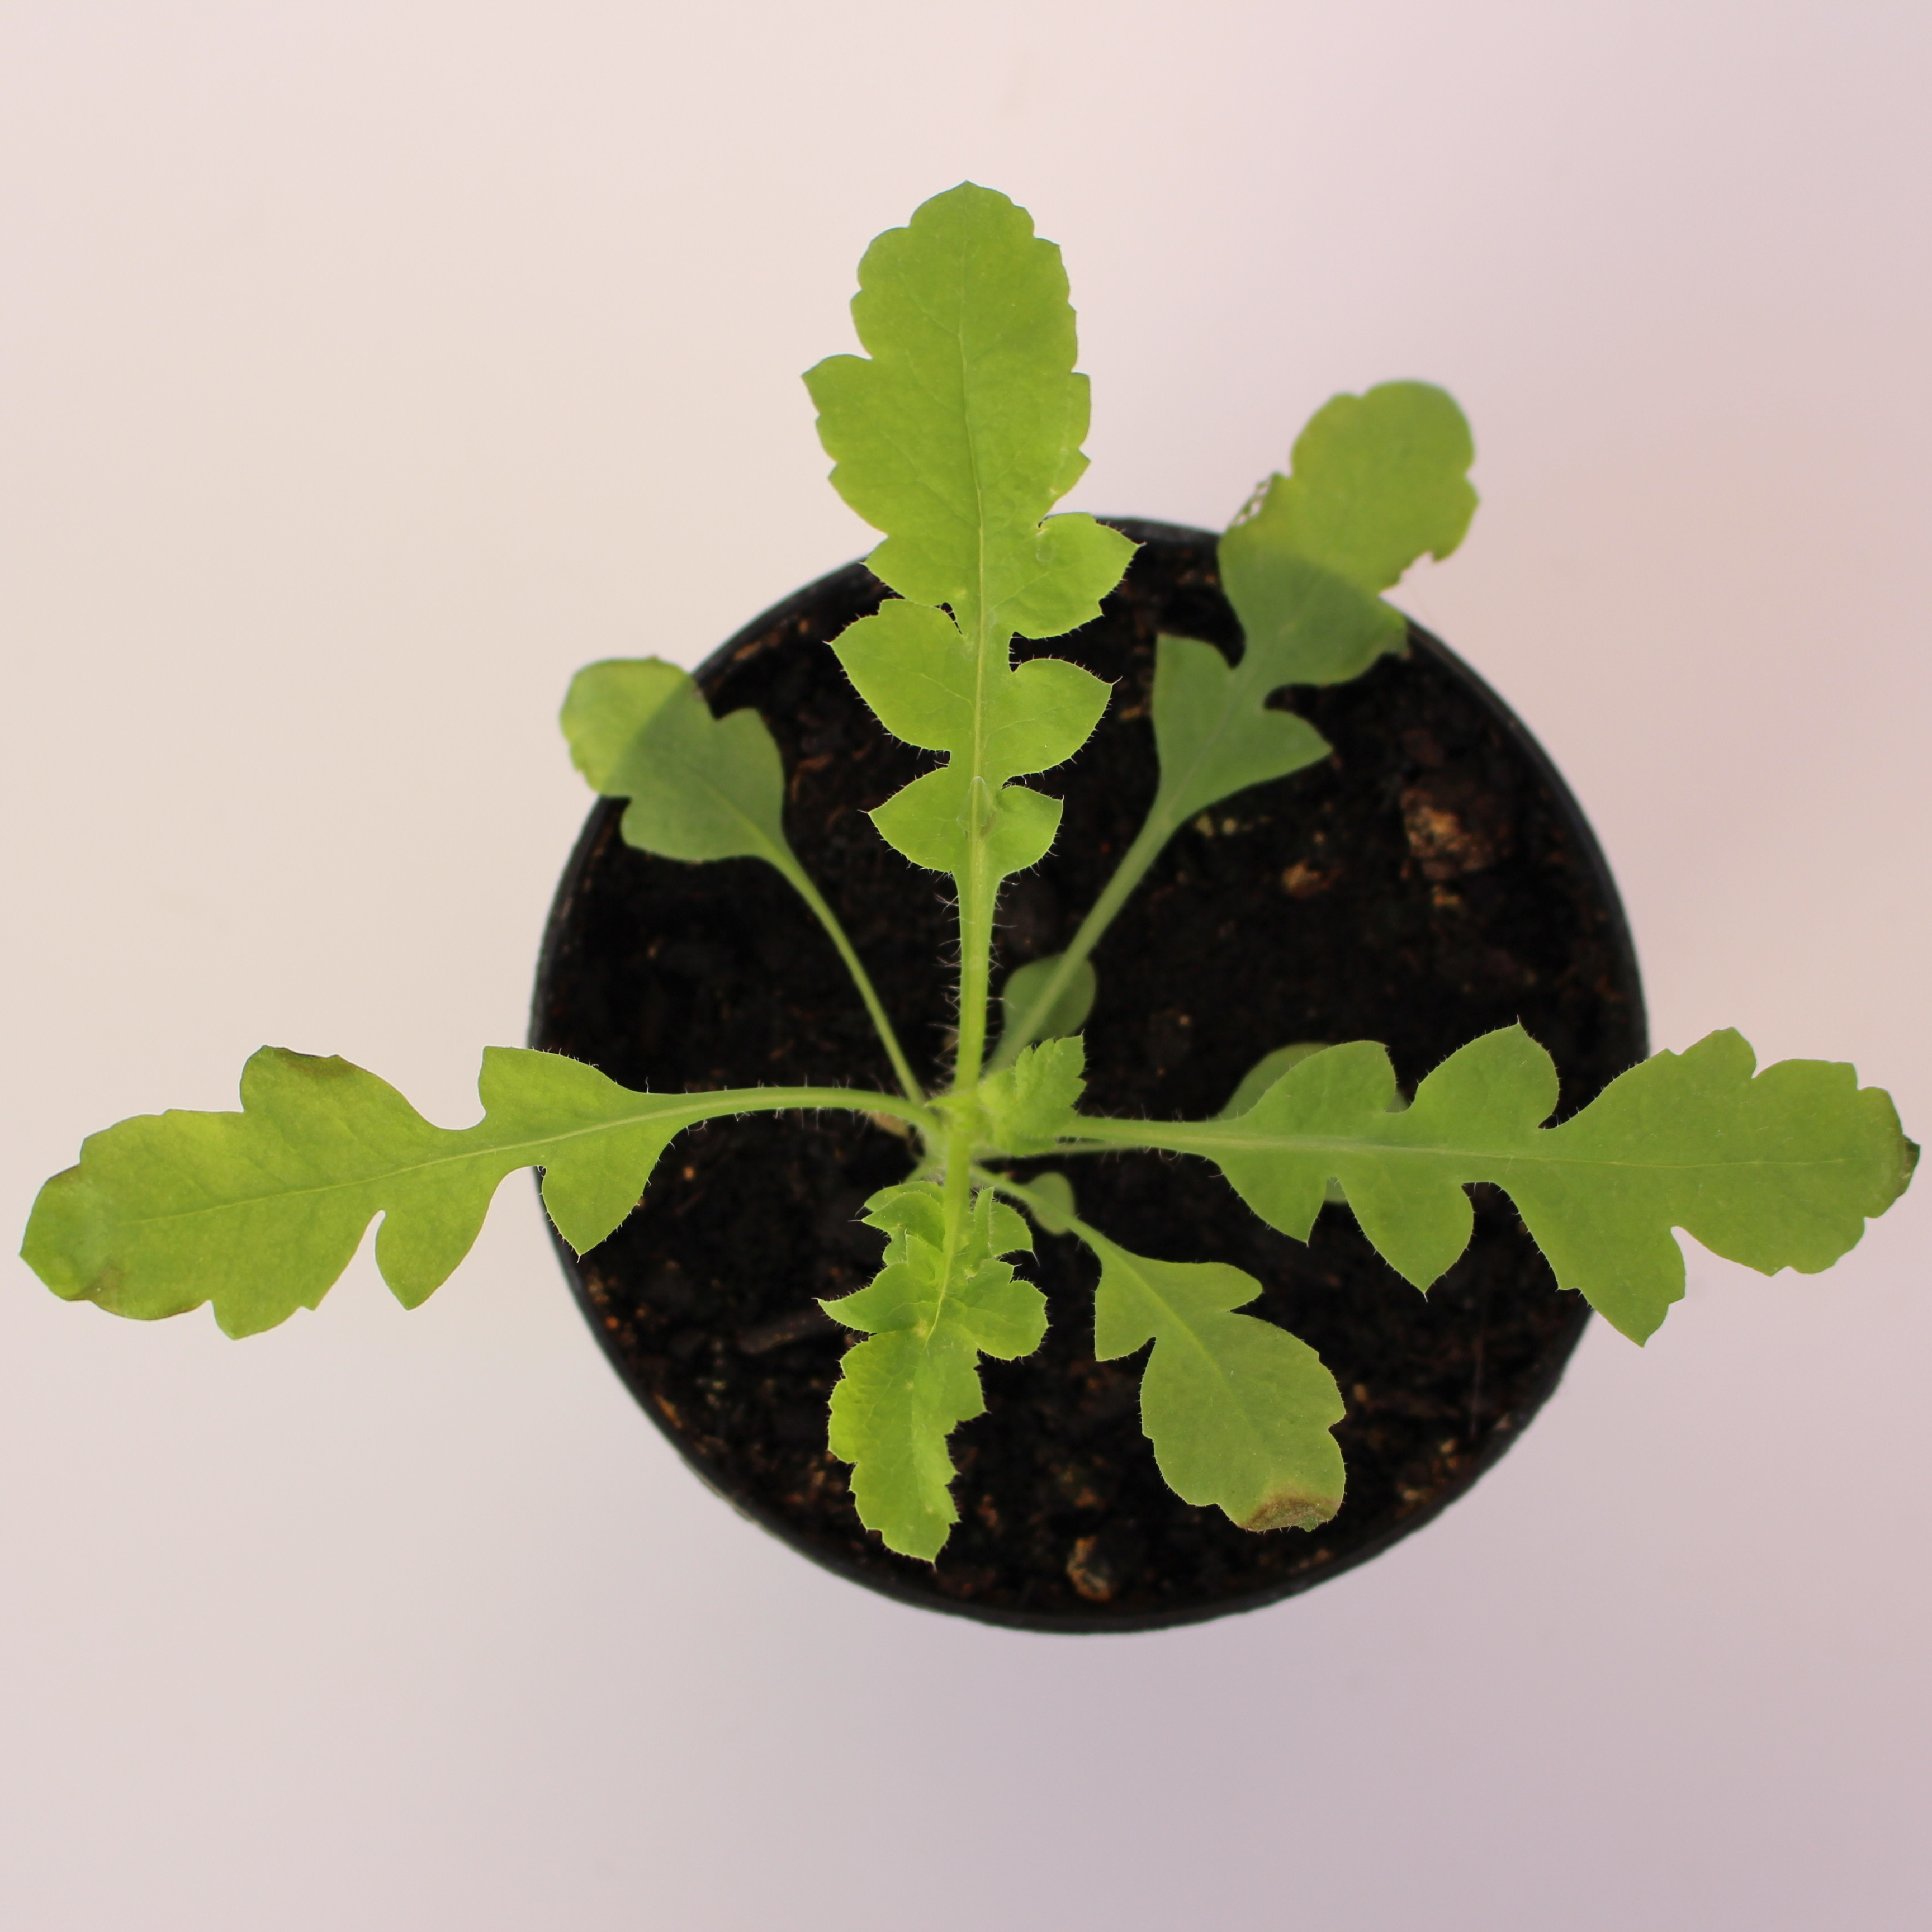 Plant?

Papaver rhoeas
